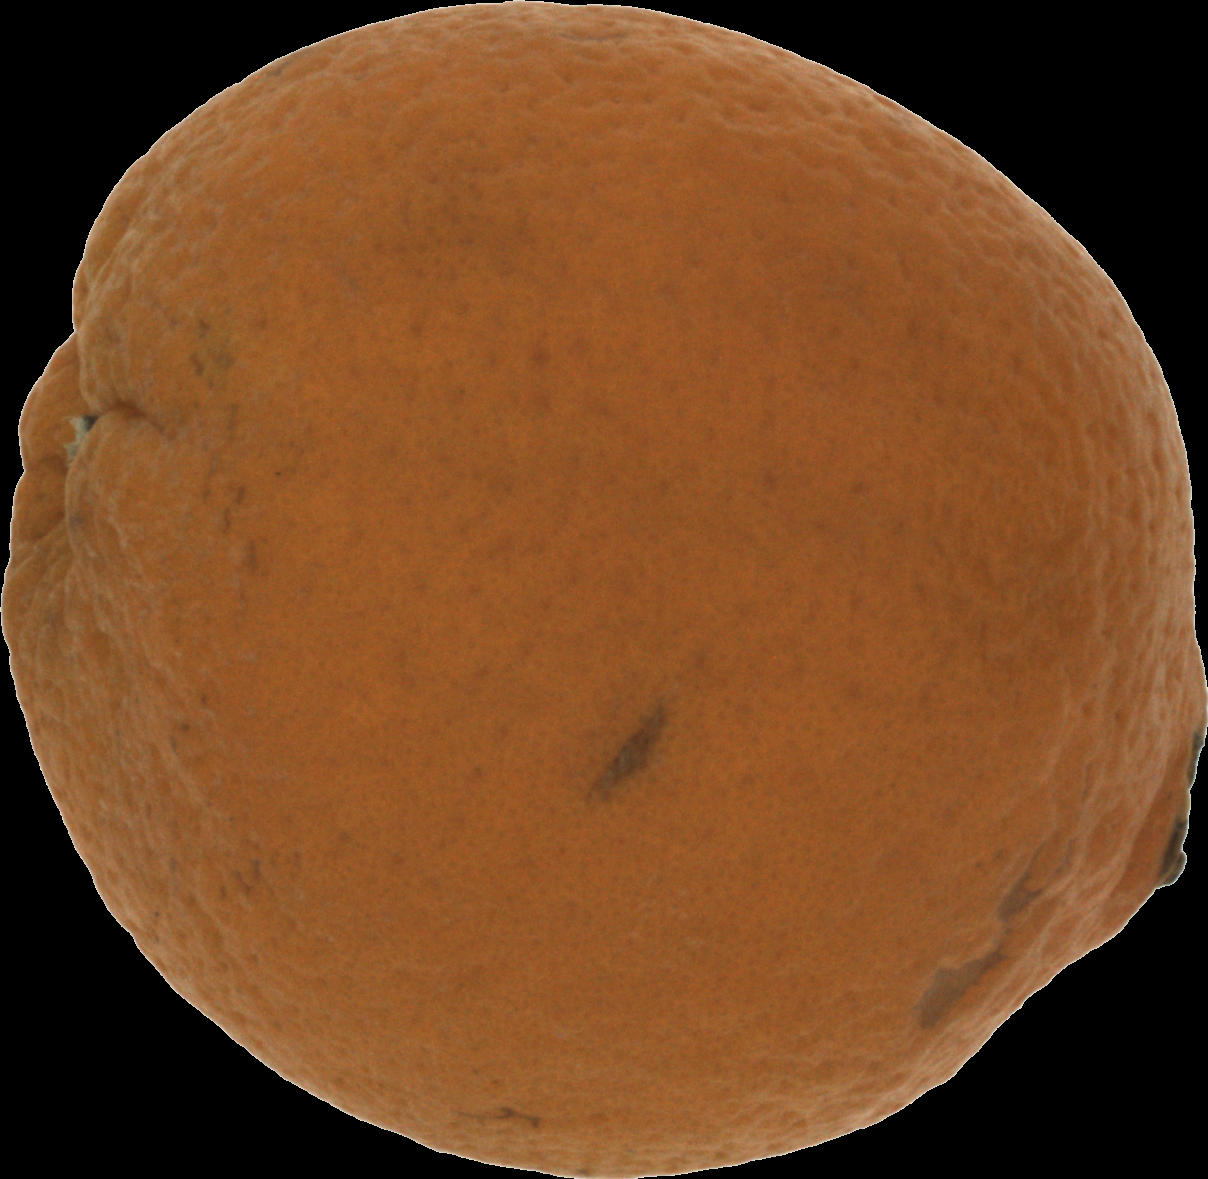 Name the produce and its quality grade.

orange, bad
